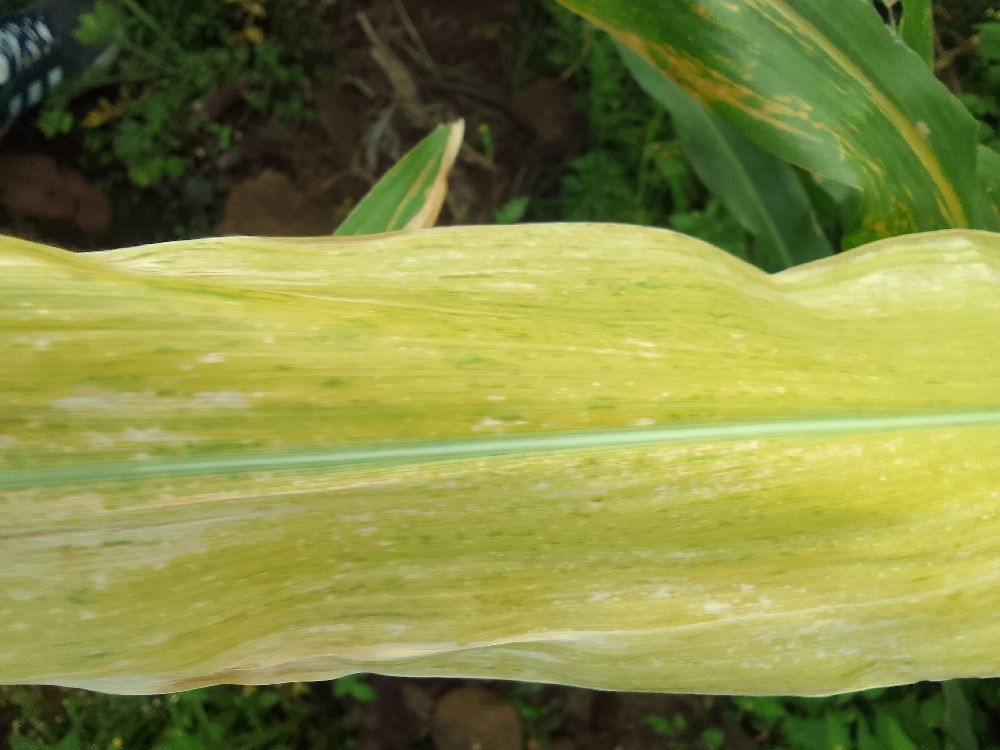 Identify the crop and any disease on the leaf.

maize, maize lethal necrosis
